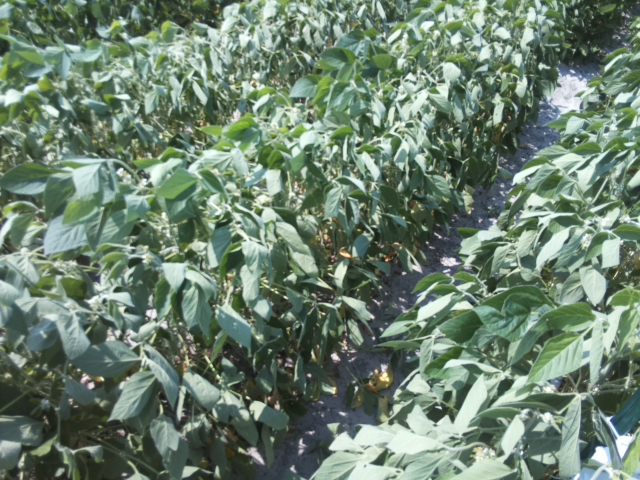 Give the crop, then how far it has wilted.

soybean, moderate turgor loss in upper canopy
